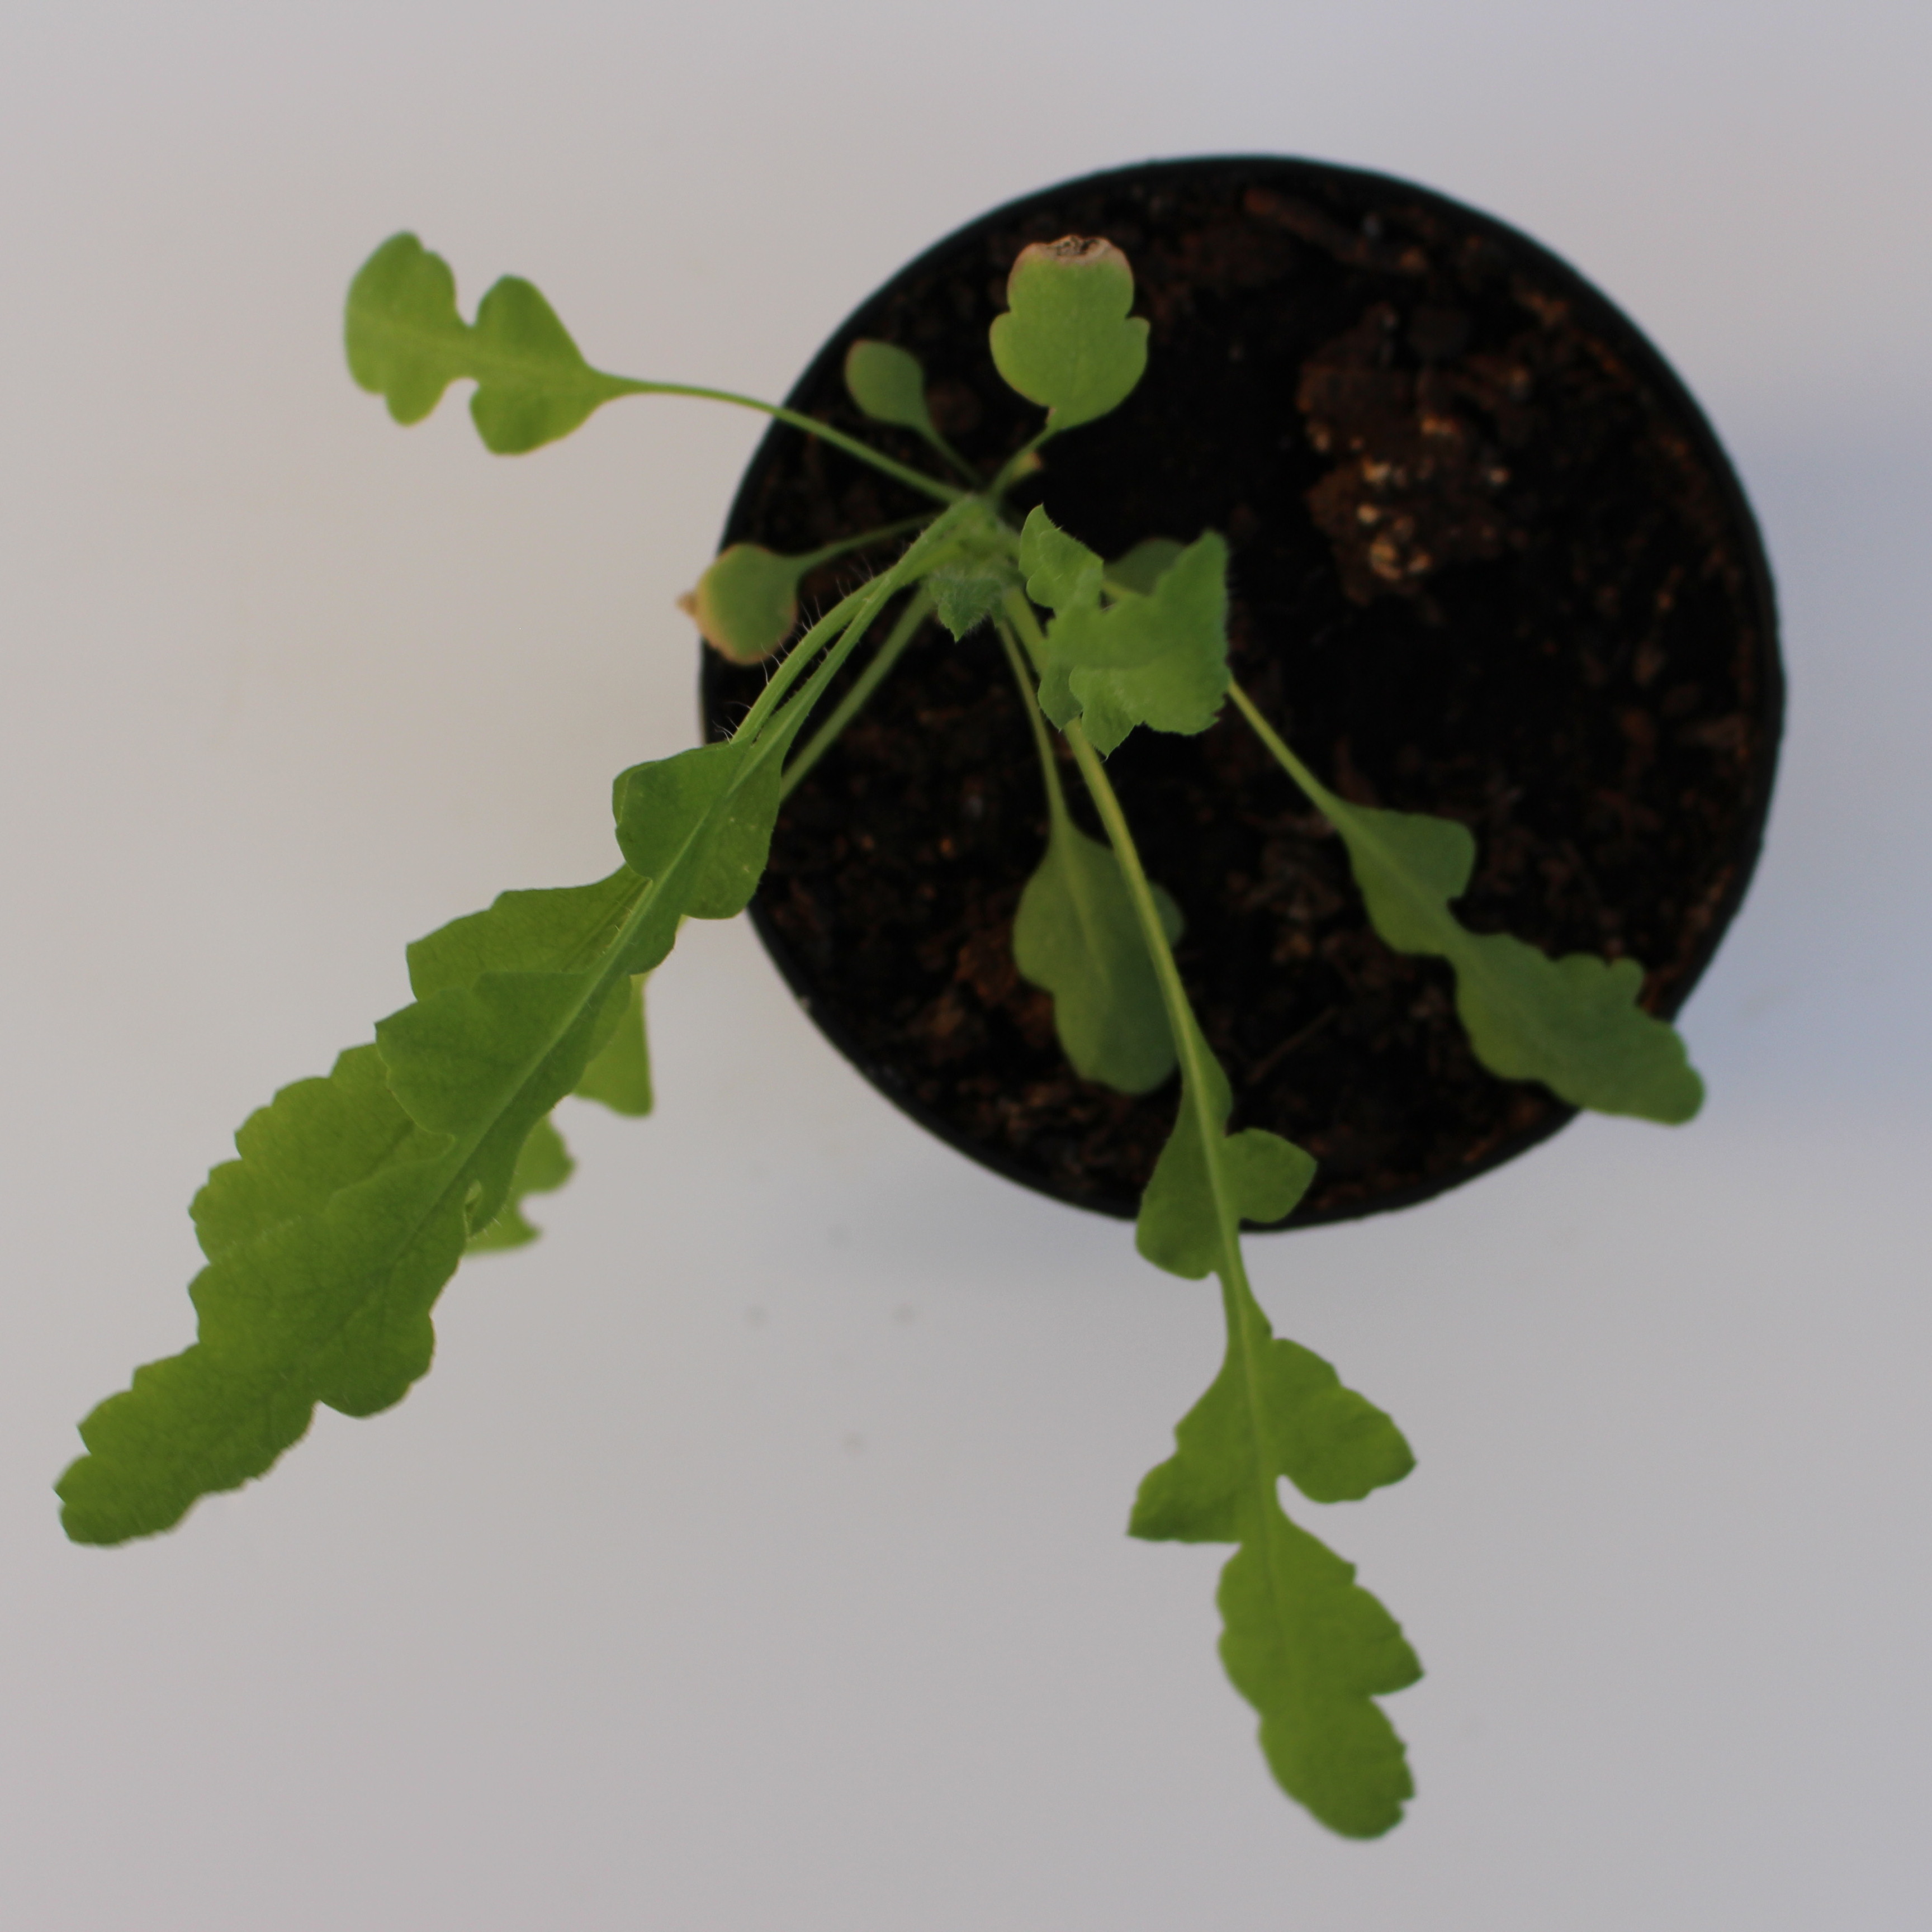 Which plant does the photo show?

Papaver rhoeas
